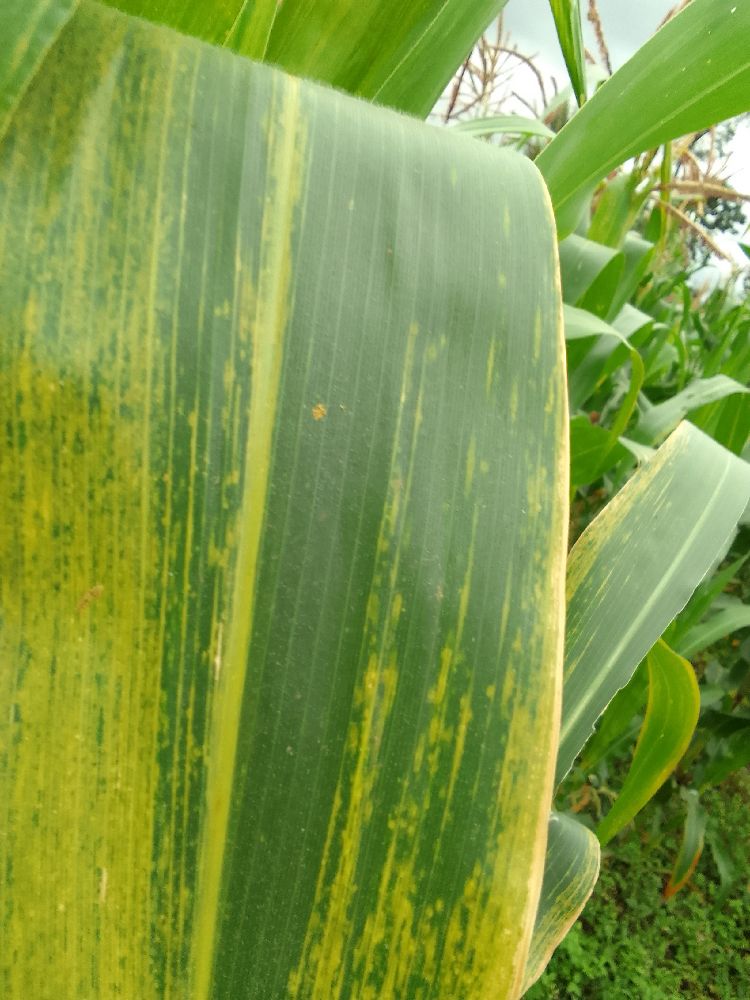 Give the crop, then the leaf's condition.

maize, maize lethal necrosis
